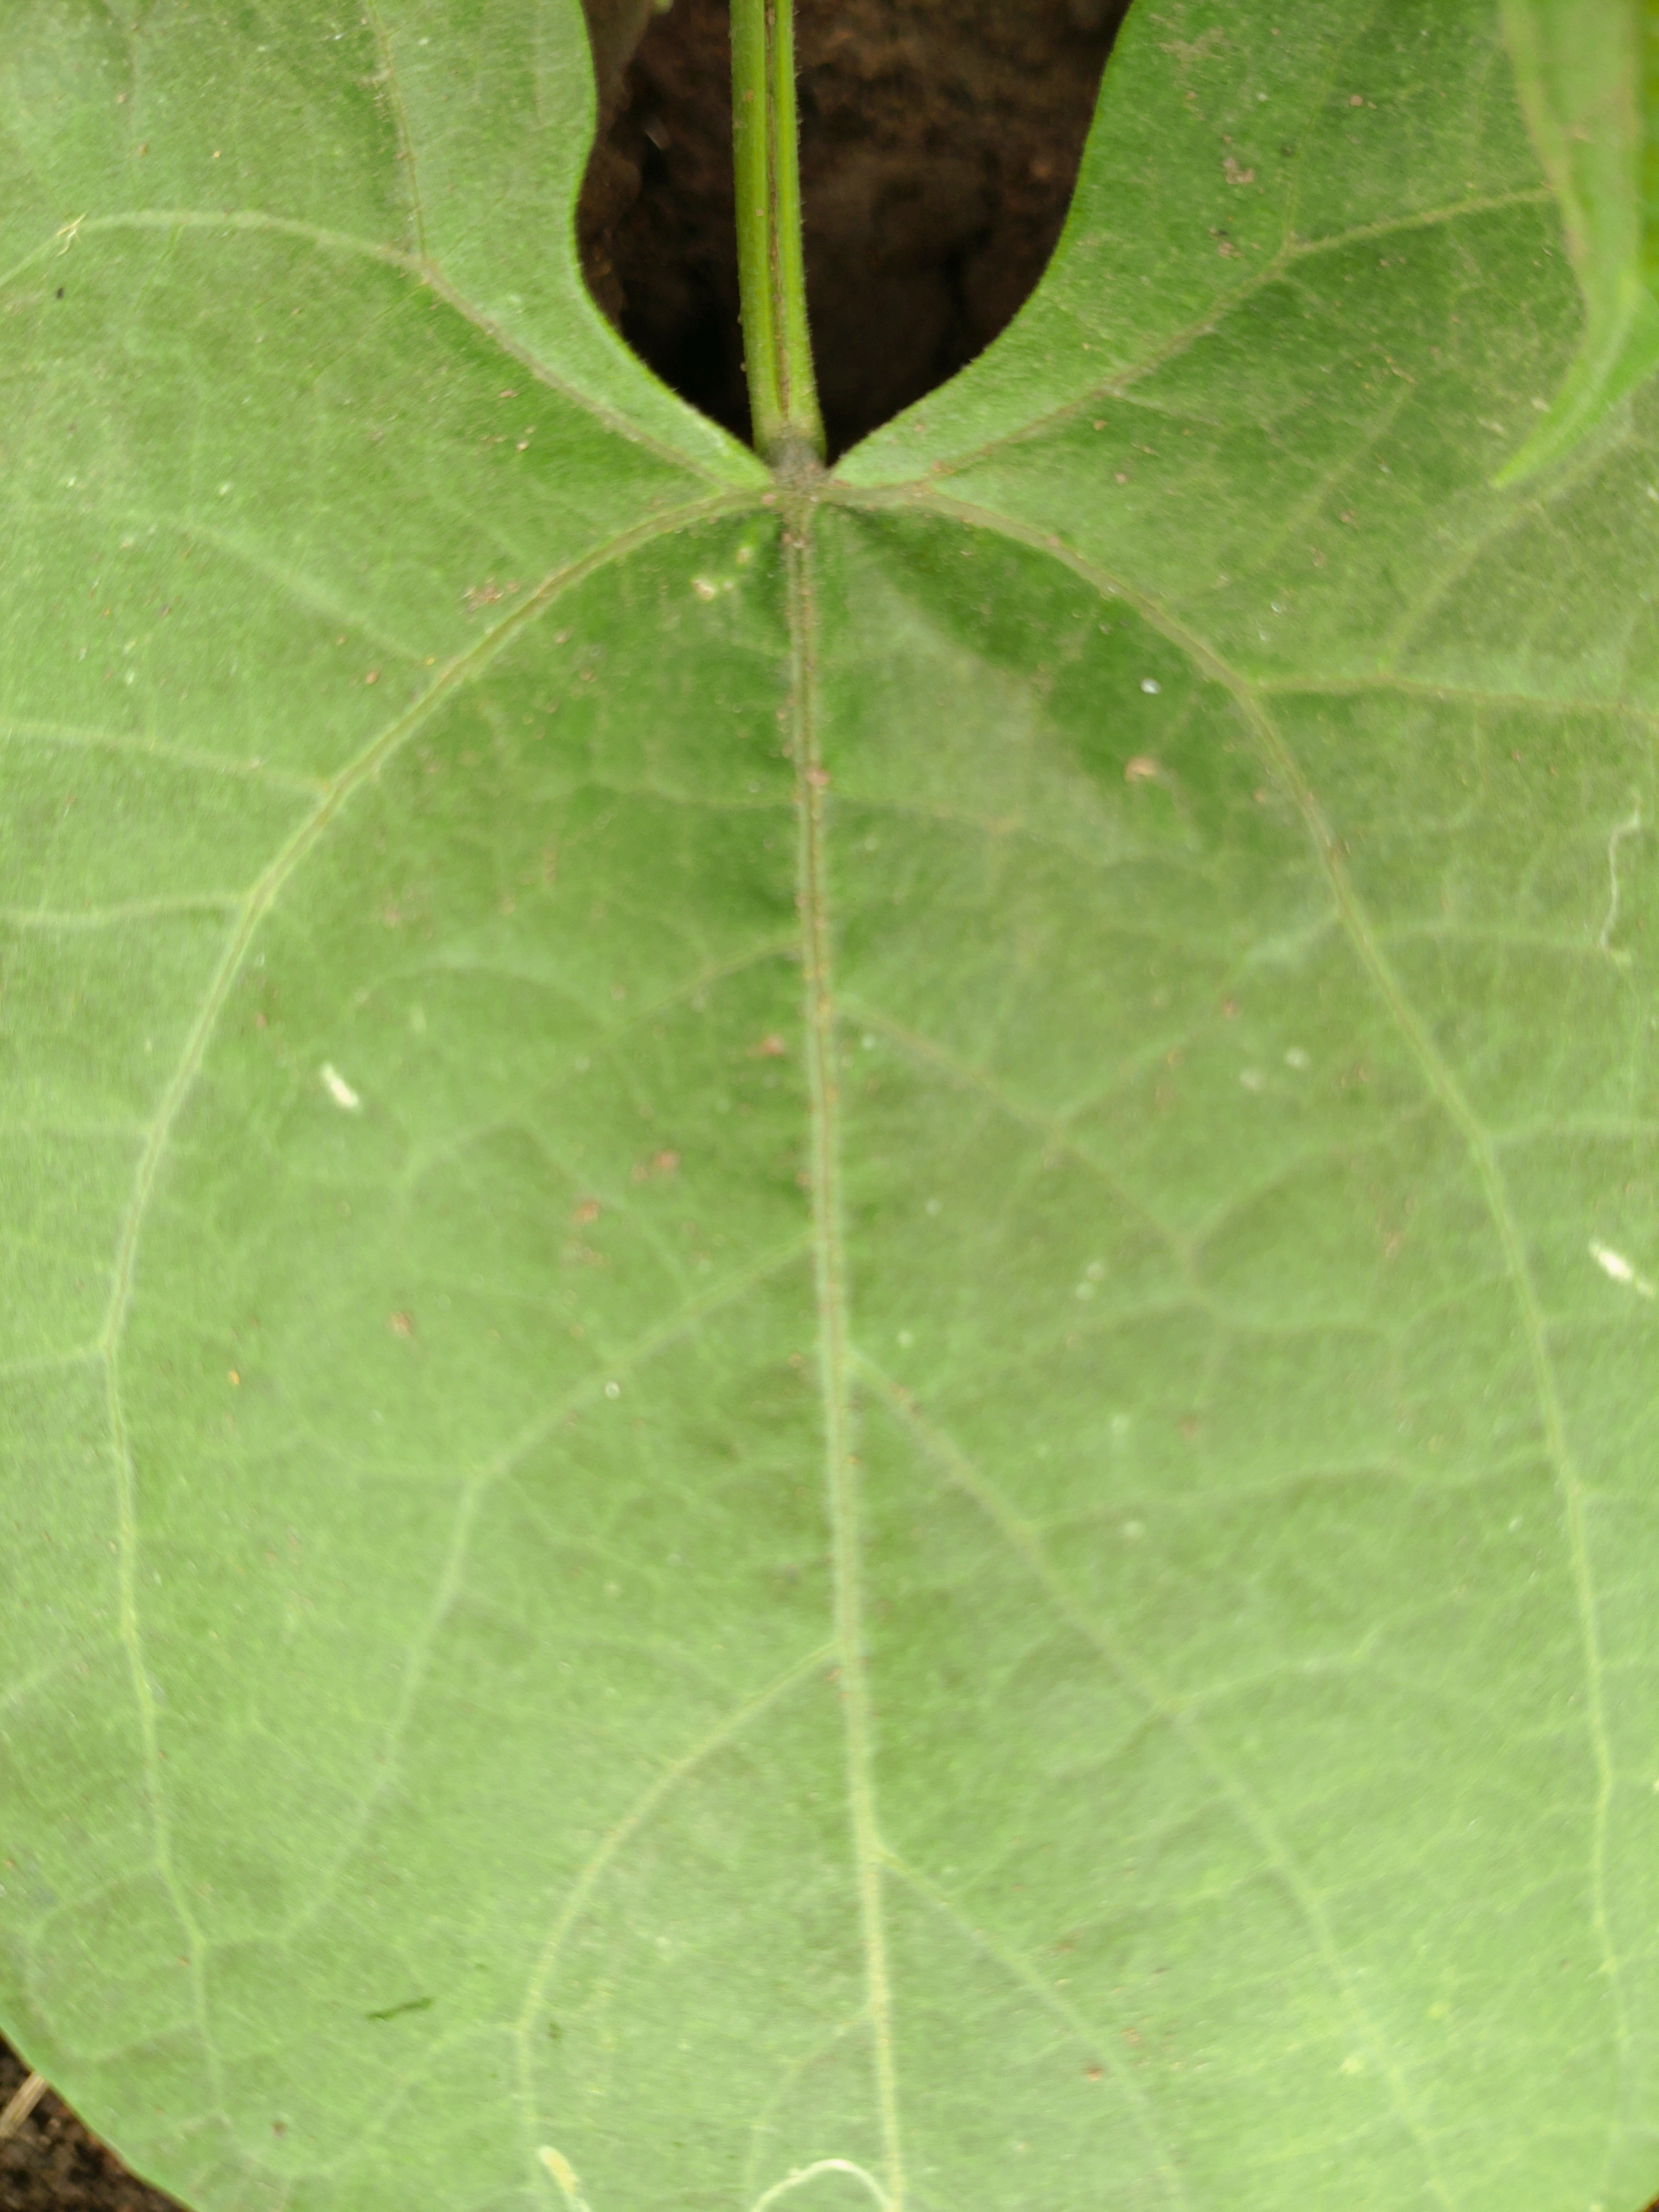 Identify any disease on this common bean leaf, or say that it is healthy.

healthy
